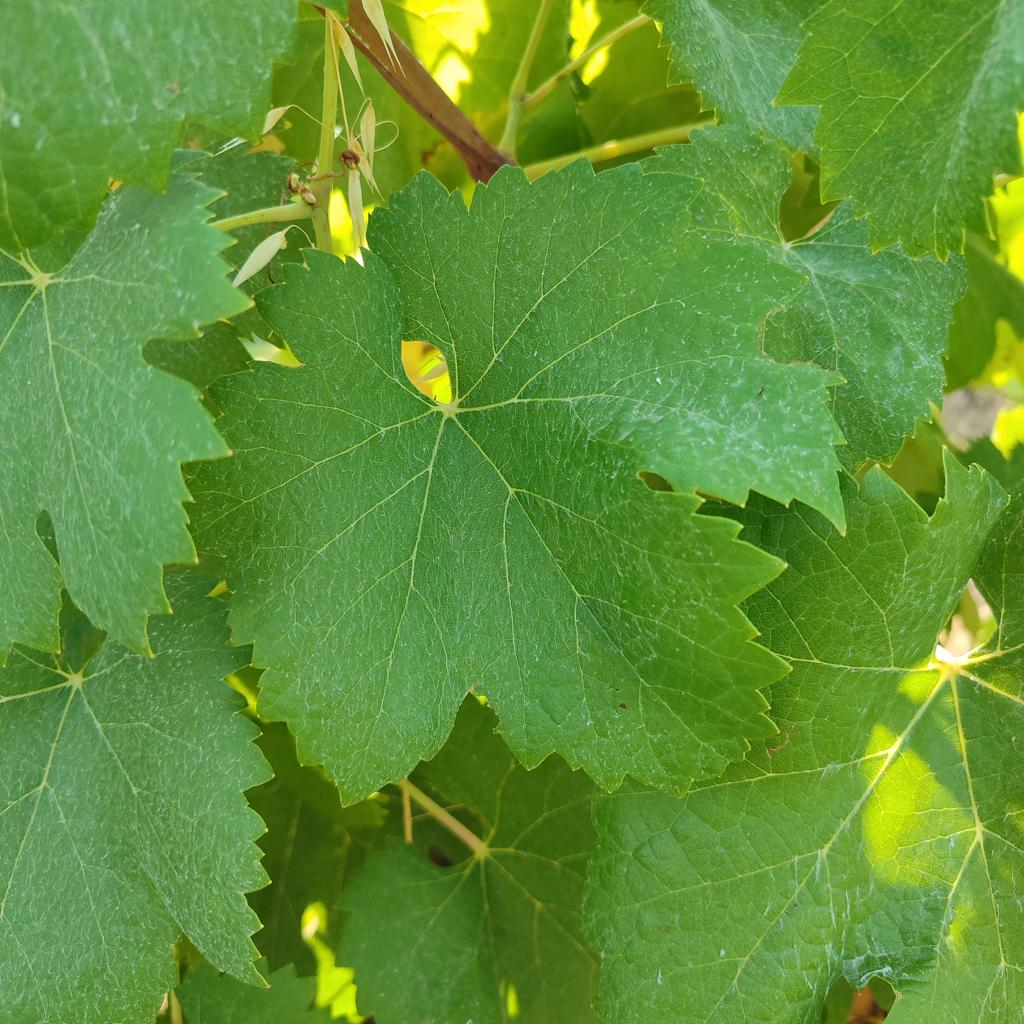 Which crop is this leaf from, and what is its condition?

grapevine, healthy
